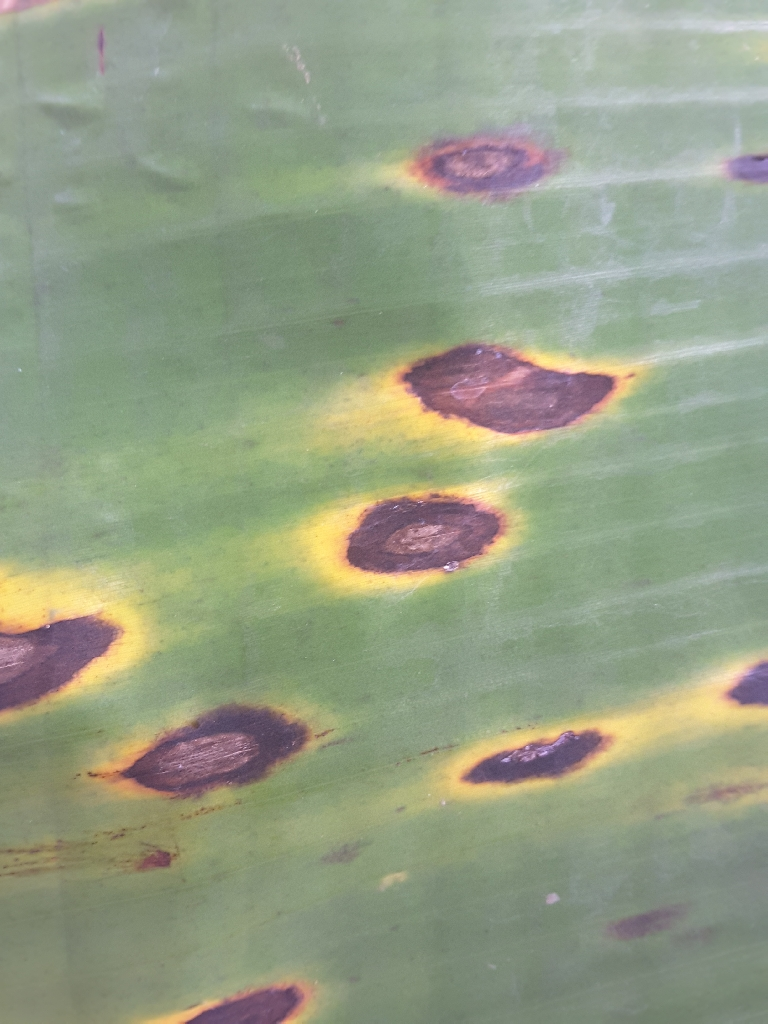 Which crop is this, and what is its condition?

banana, black sigatoka
